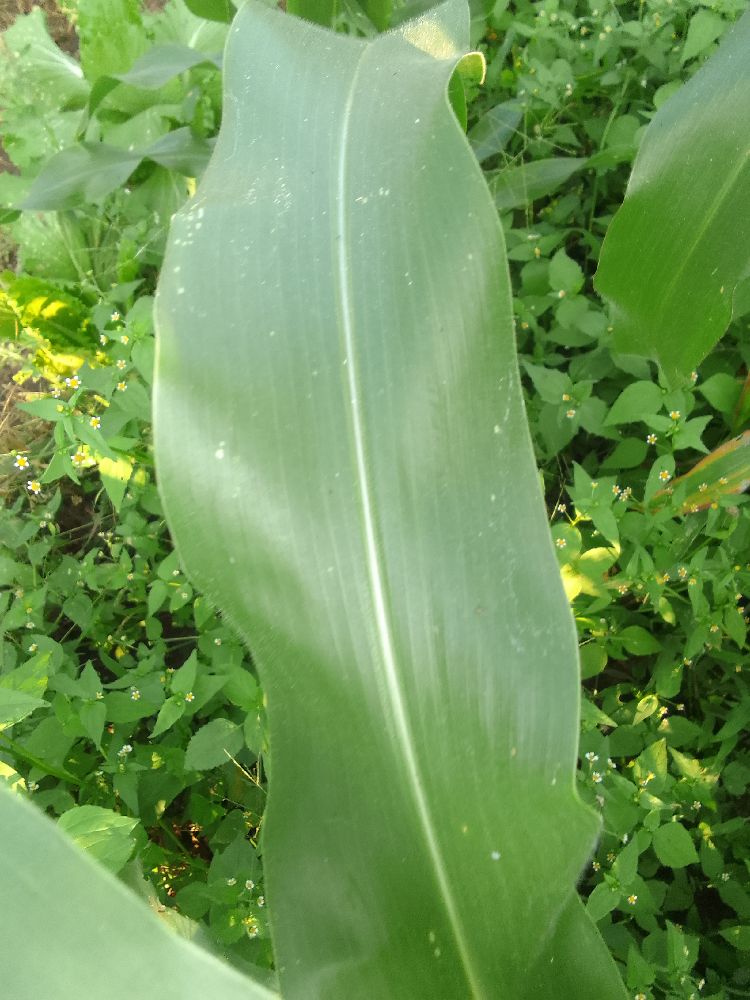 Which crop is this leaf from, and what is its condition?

maize, healthy
